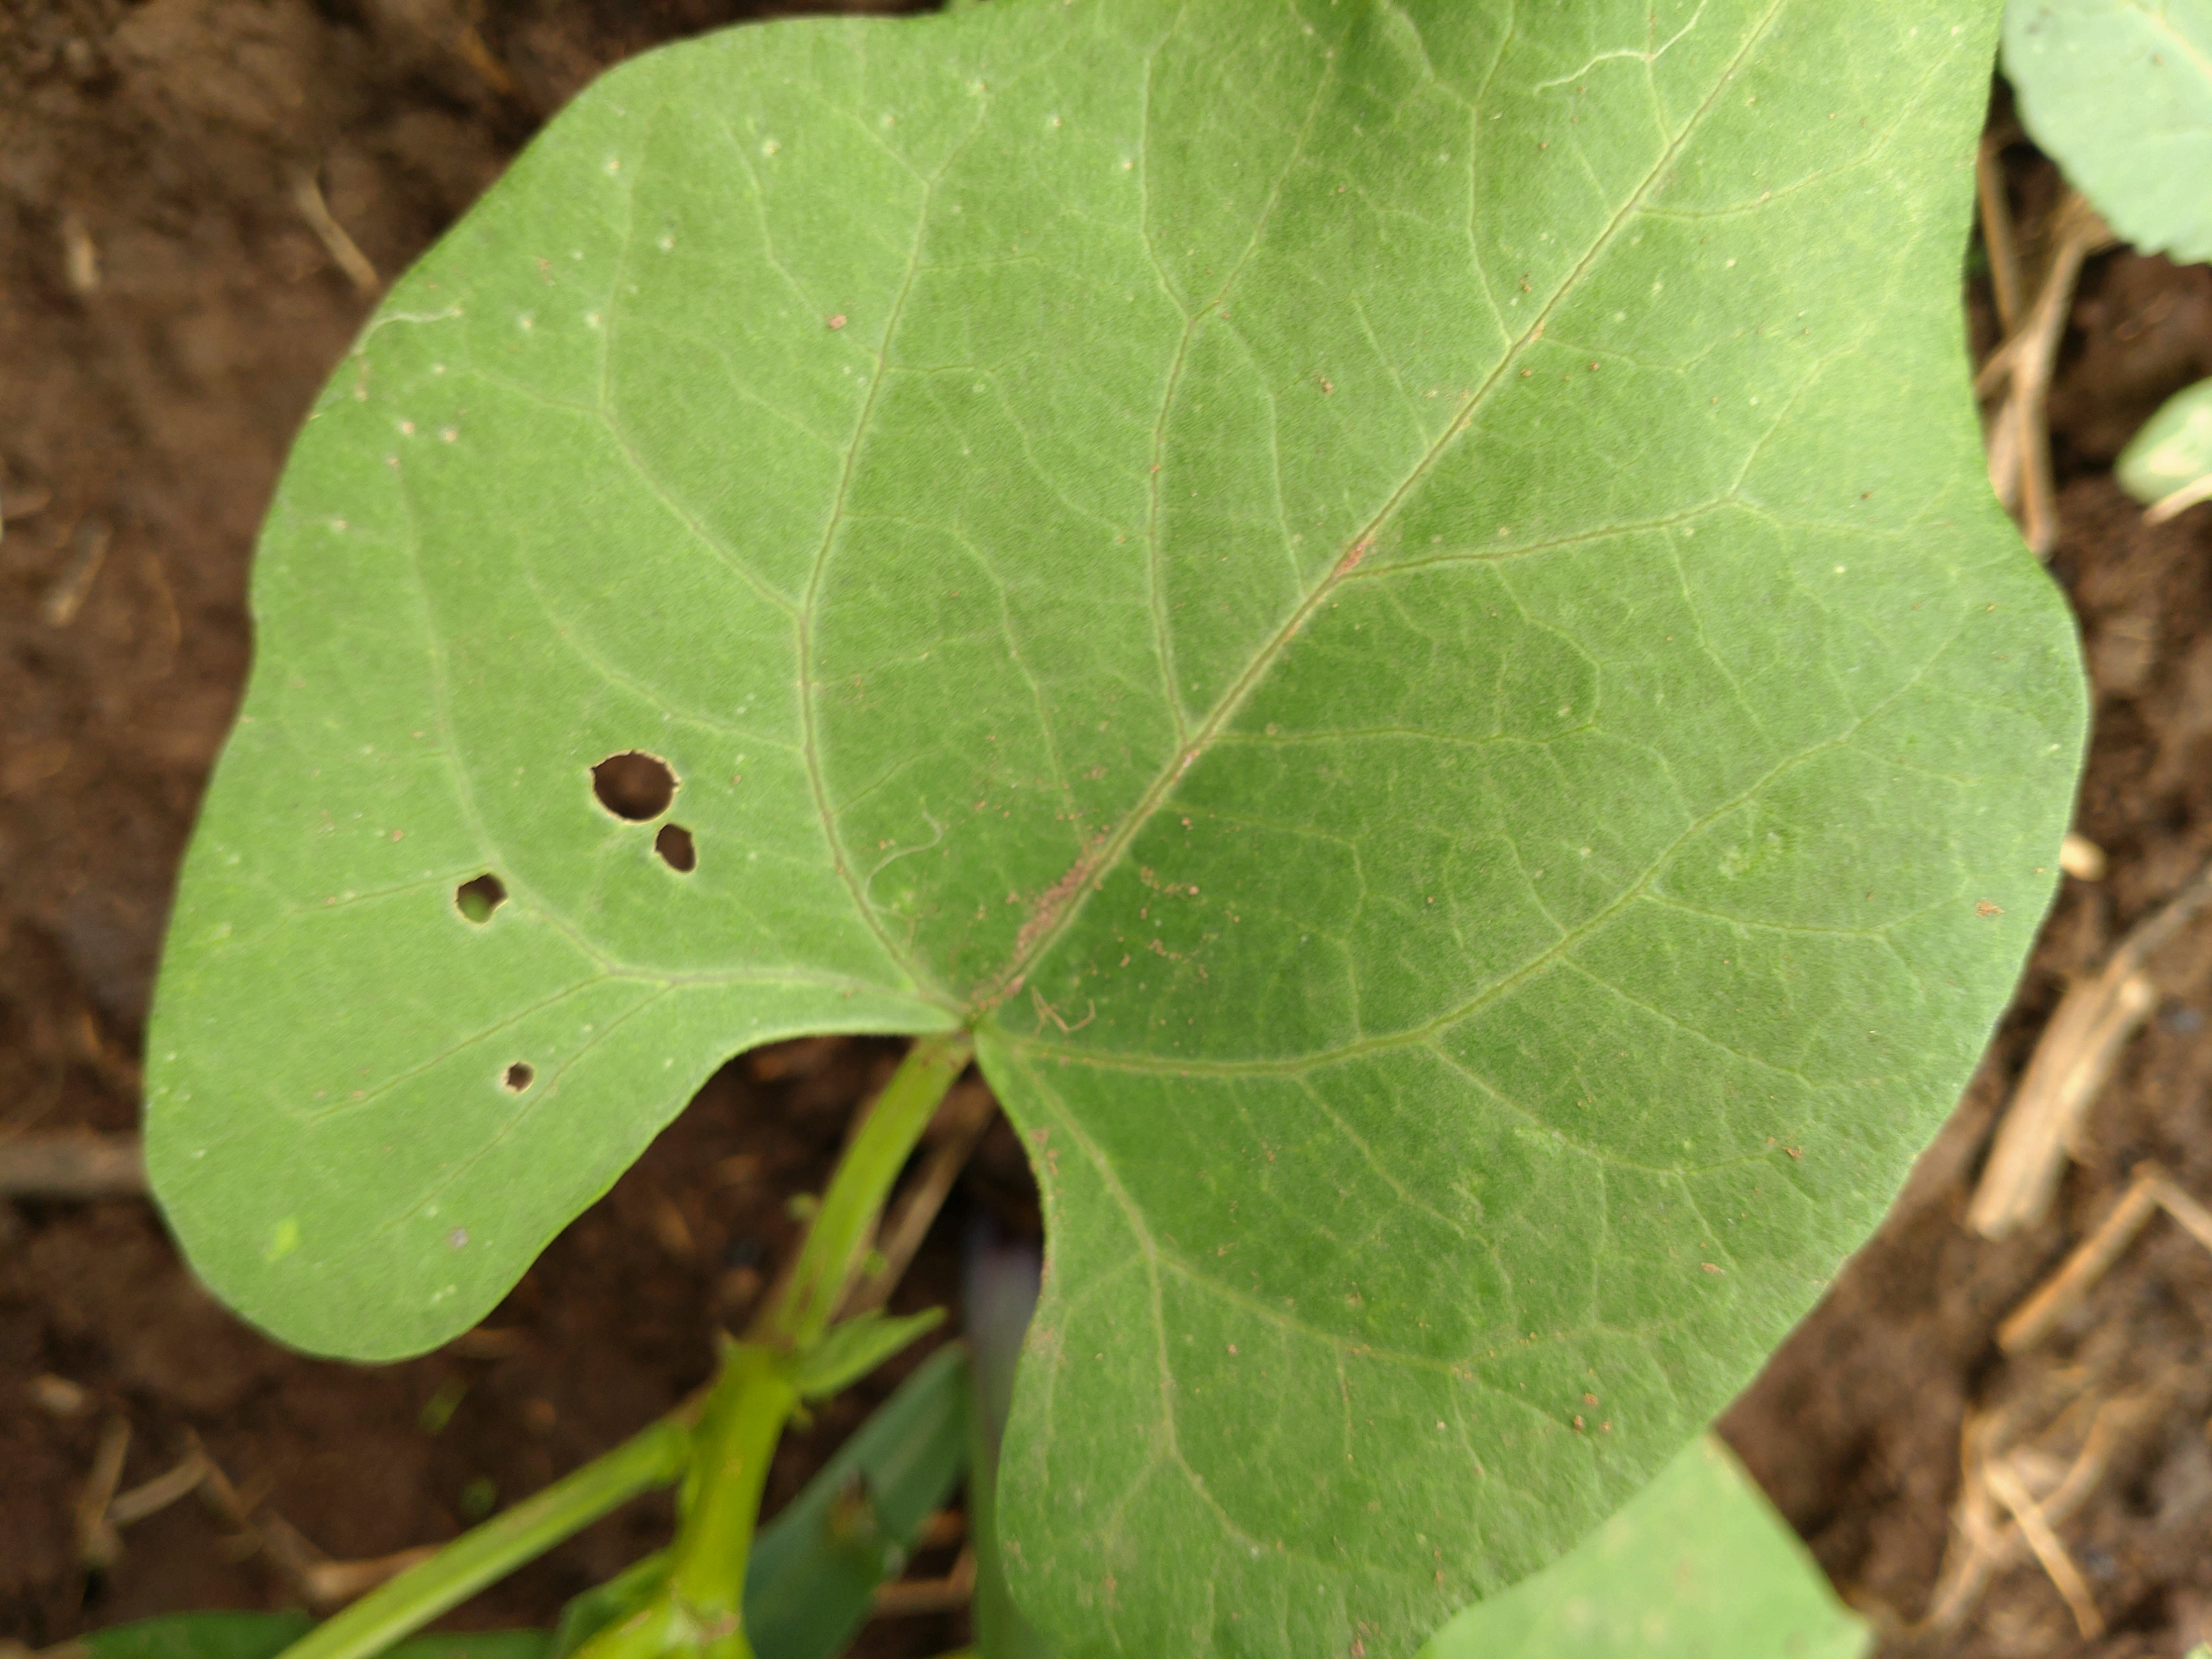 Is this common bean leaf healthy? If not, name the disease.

healthy
